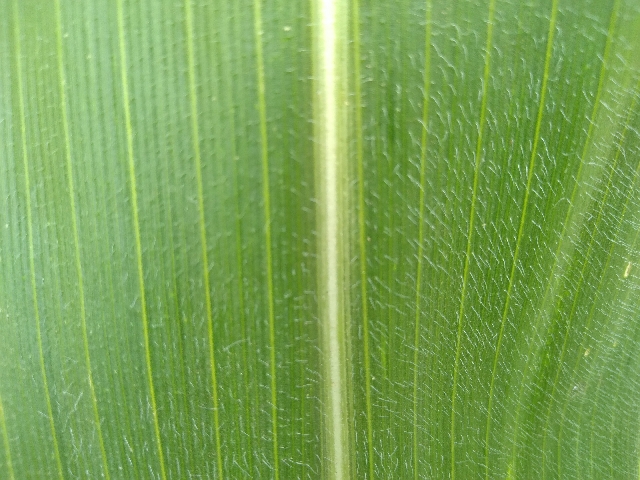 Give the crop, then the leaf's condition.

maize, healthy
